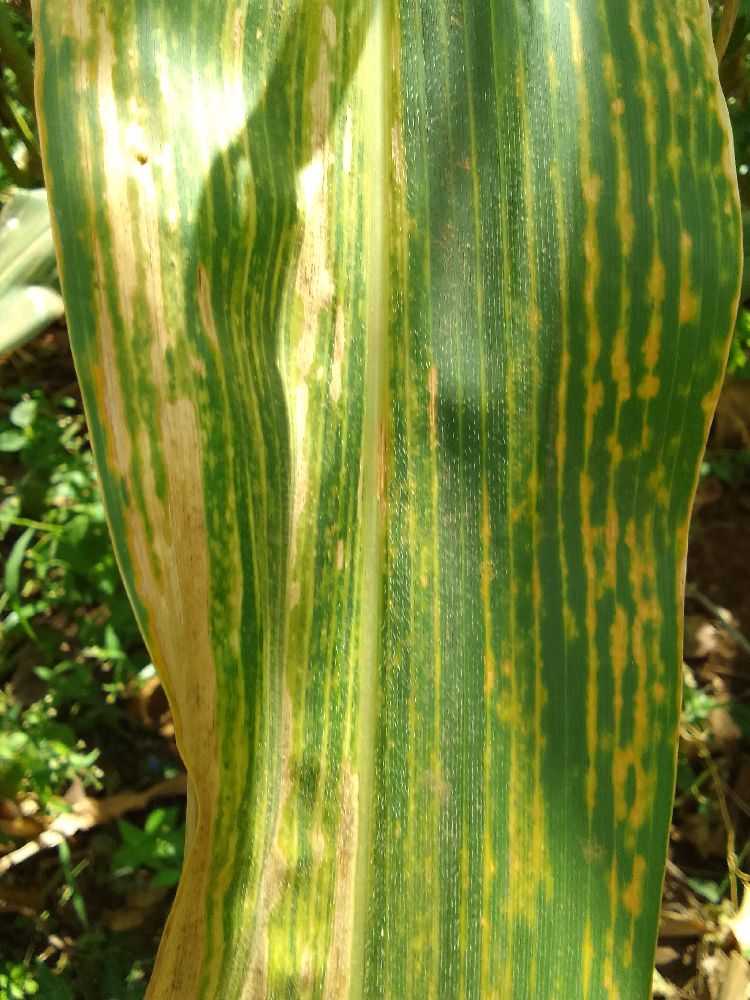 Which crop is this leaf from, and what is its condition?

maize, maize lethal necrosis
